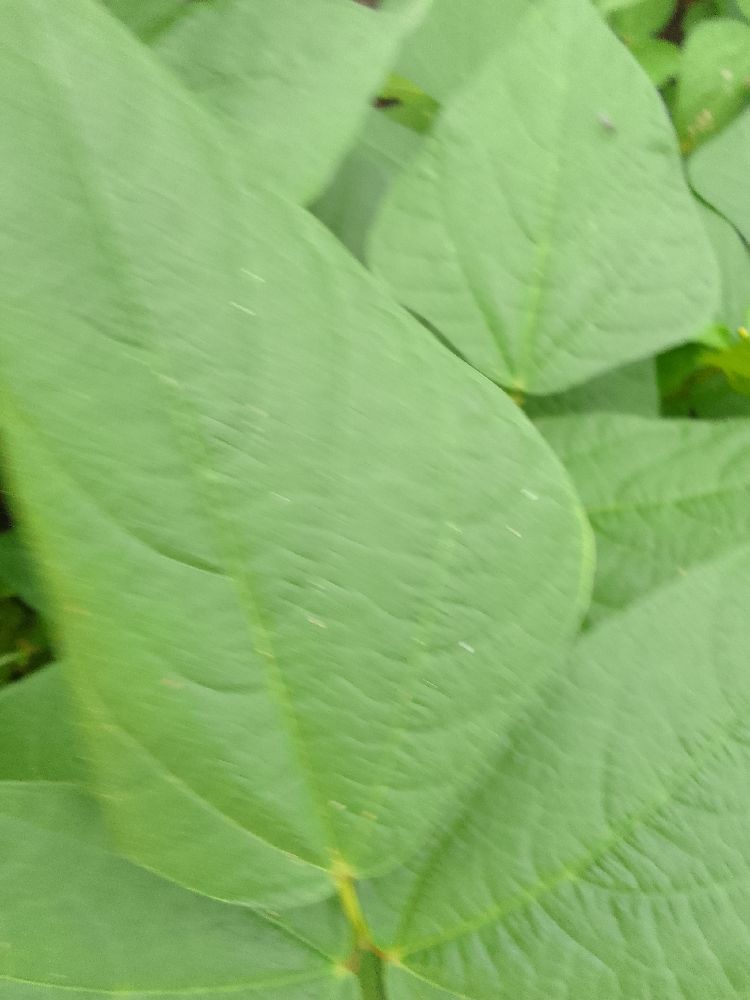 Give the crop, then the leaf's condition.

common bean, healthy
